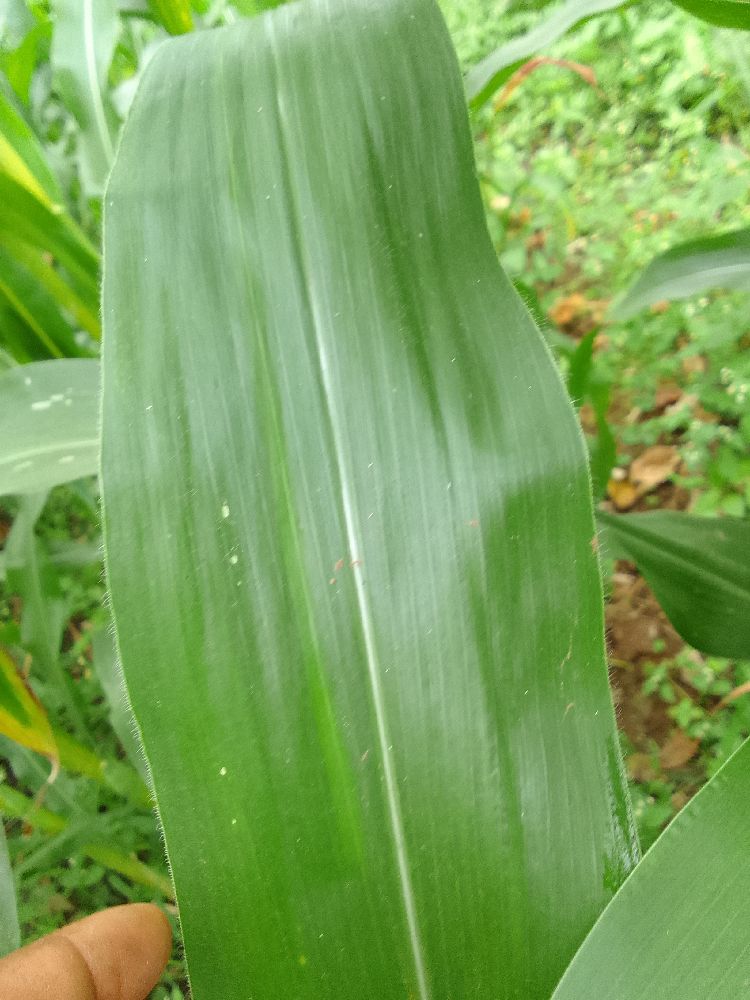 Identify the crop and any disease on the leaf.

maize, healthy
